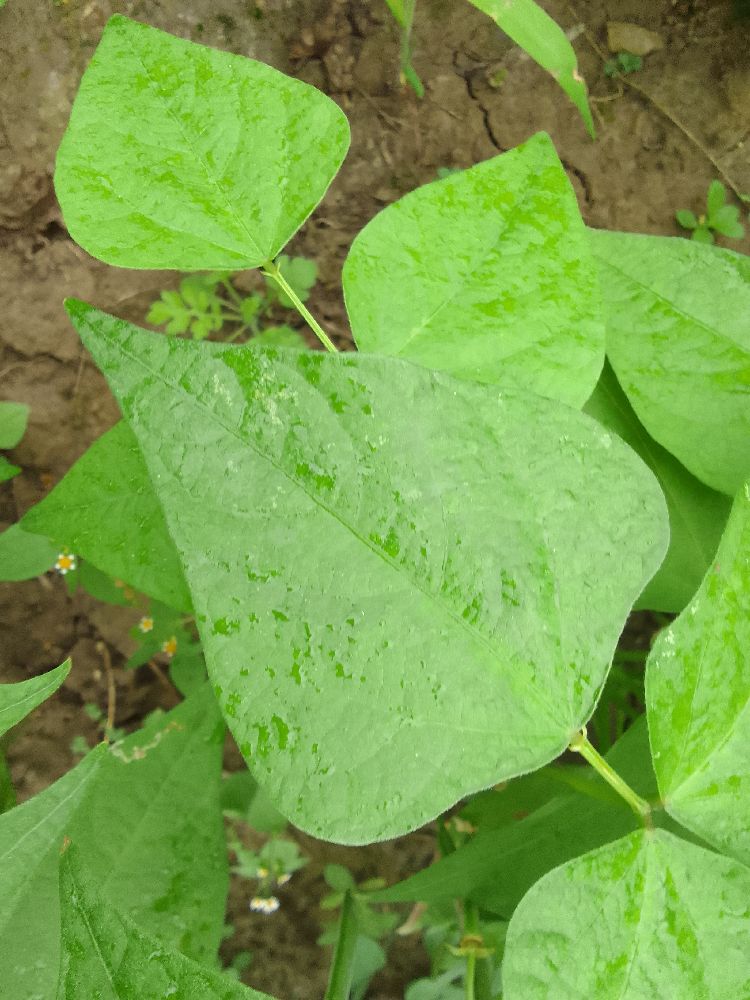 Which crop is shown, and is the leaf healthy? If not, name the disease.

common bean, healthy
